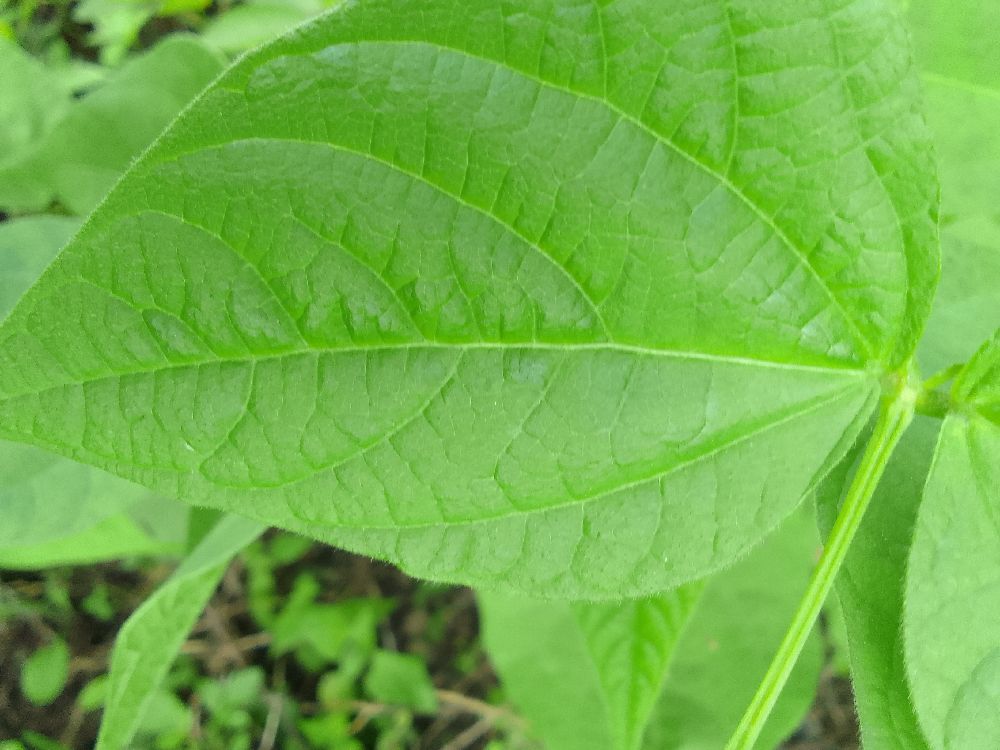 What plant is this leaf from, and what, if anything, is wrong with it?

common bean, healthy
